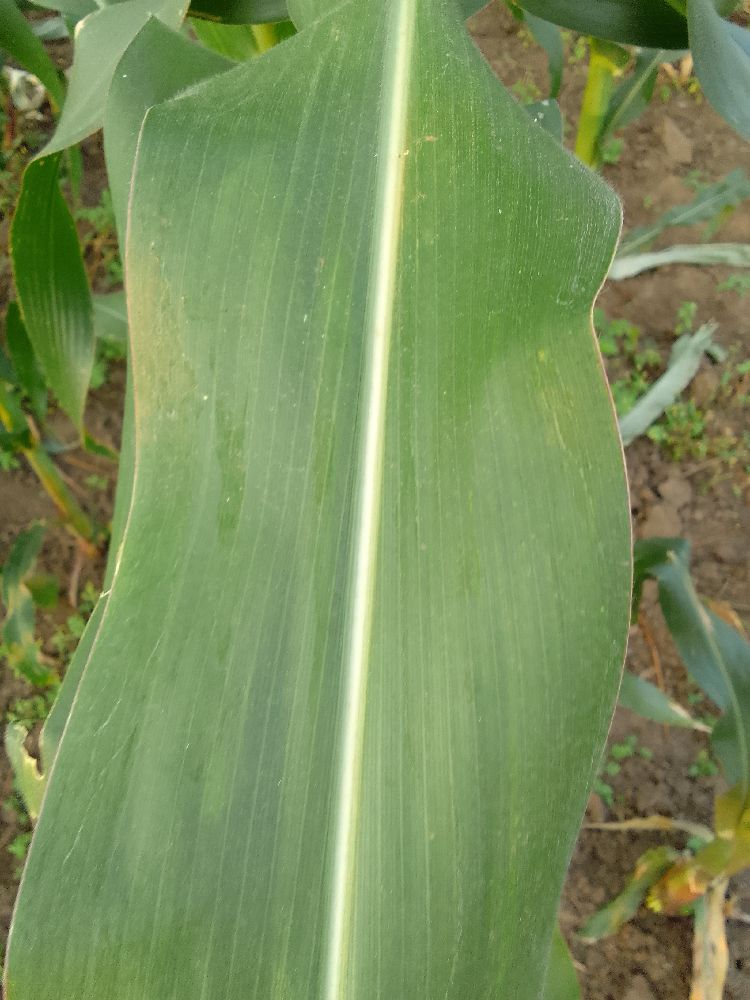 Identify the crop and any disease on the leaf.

maize, healthy
